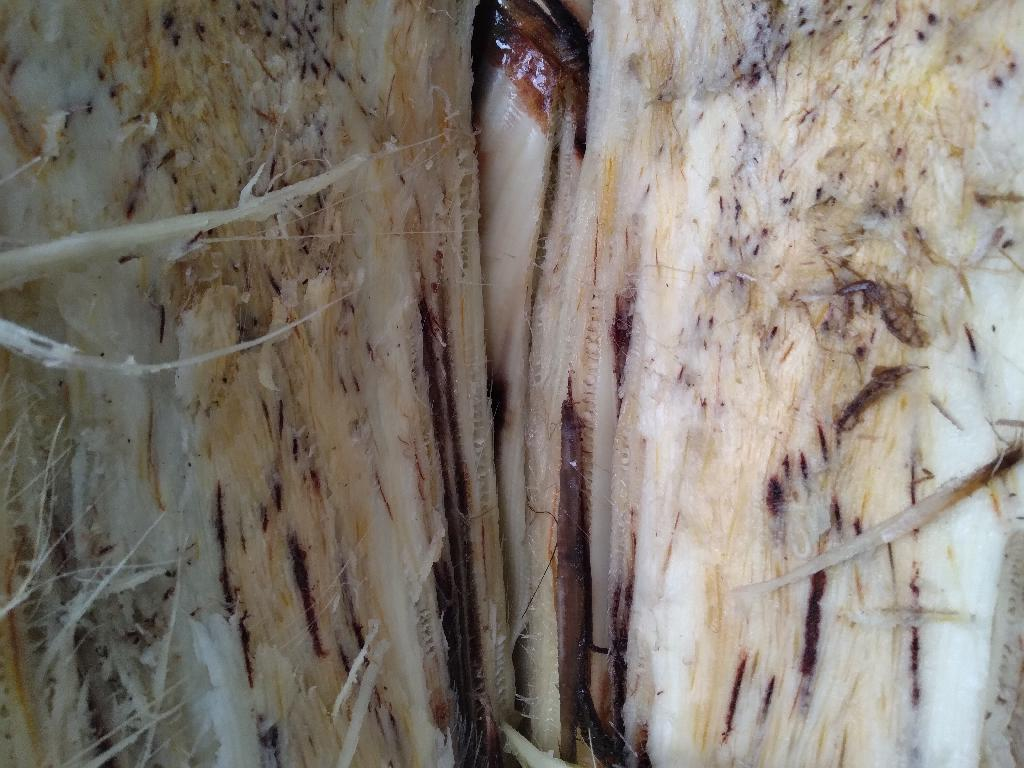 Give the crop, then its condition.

banana, fusarium wilt race 1
